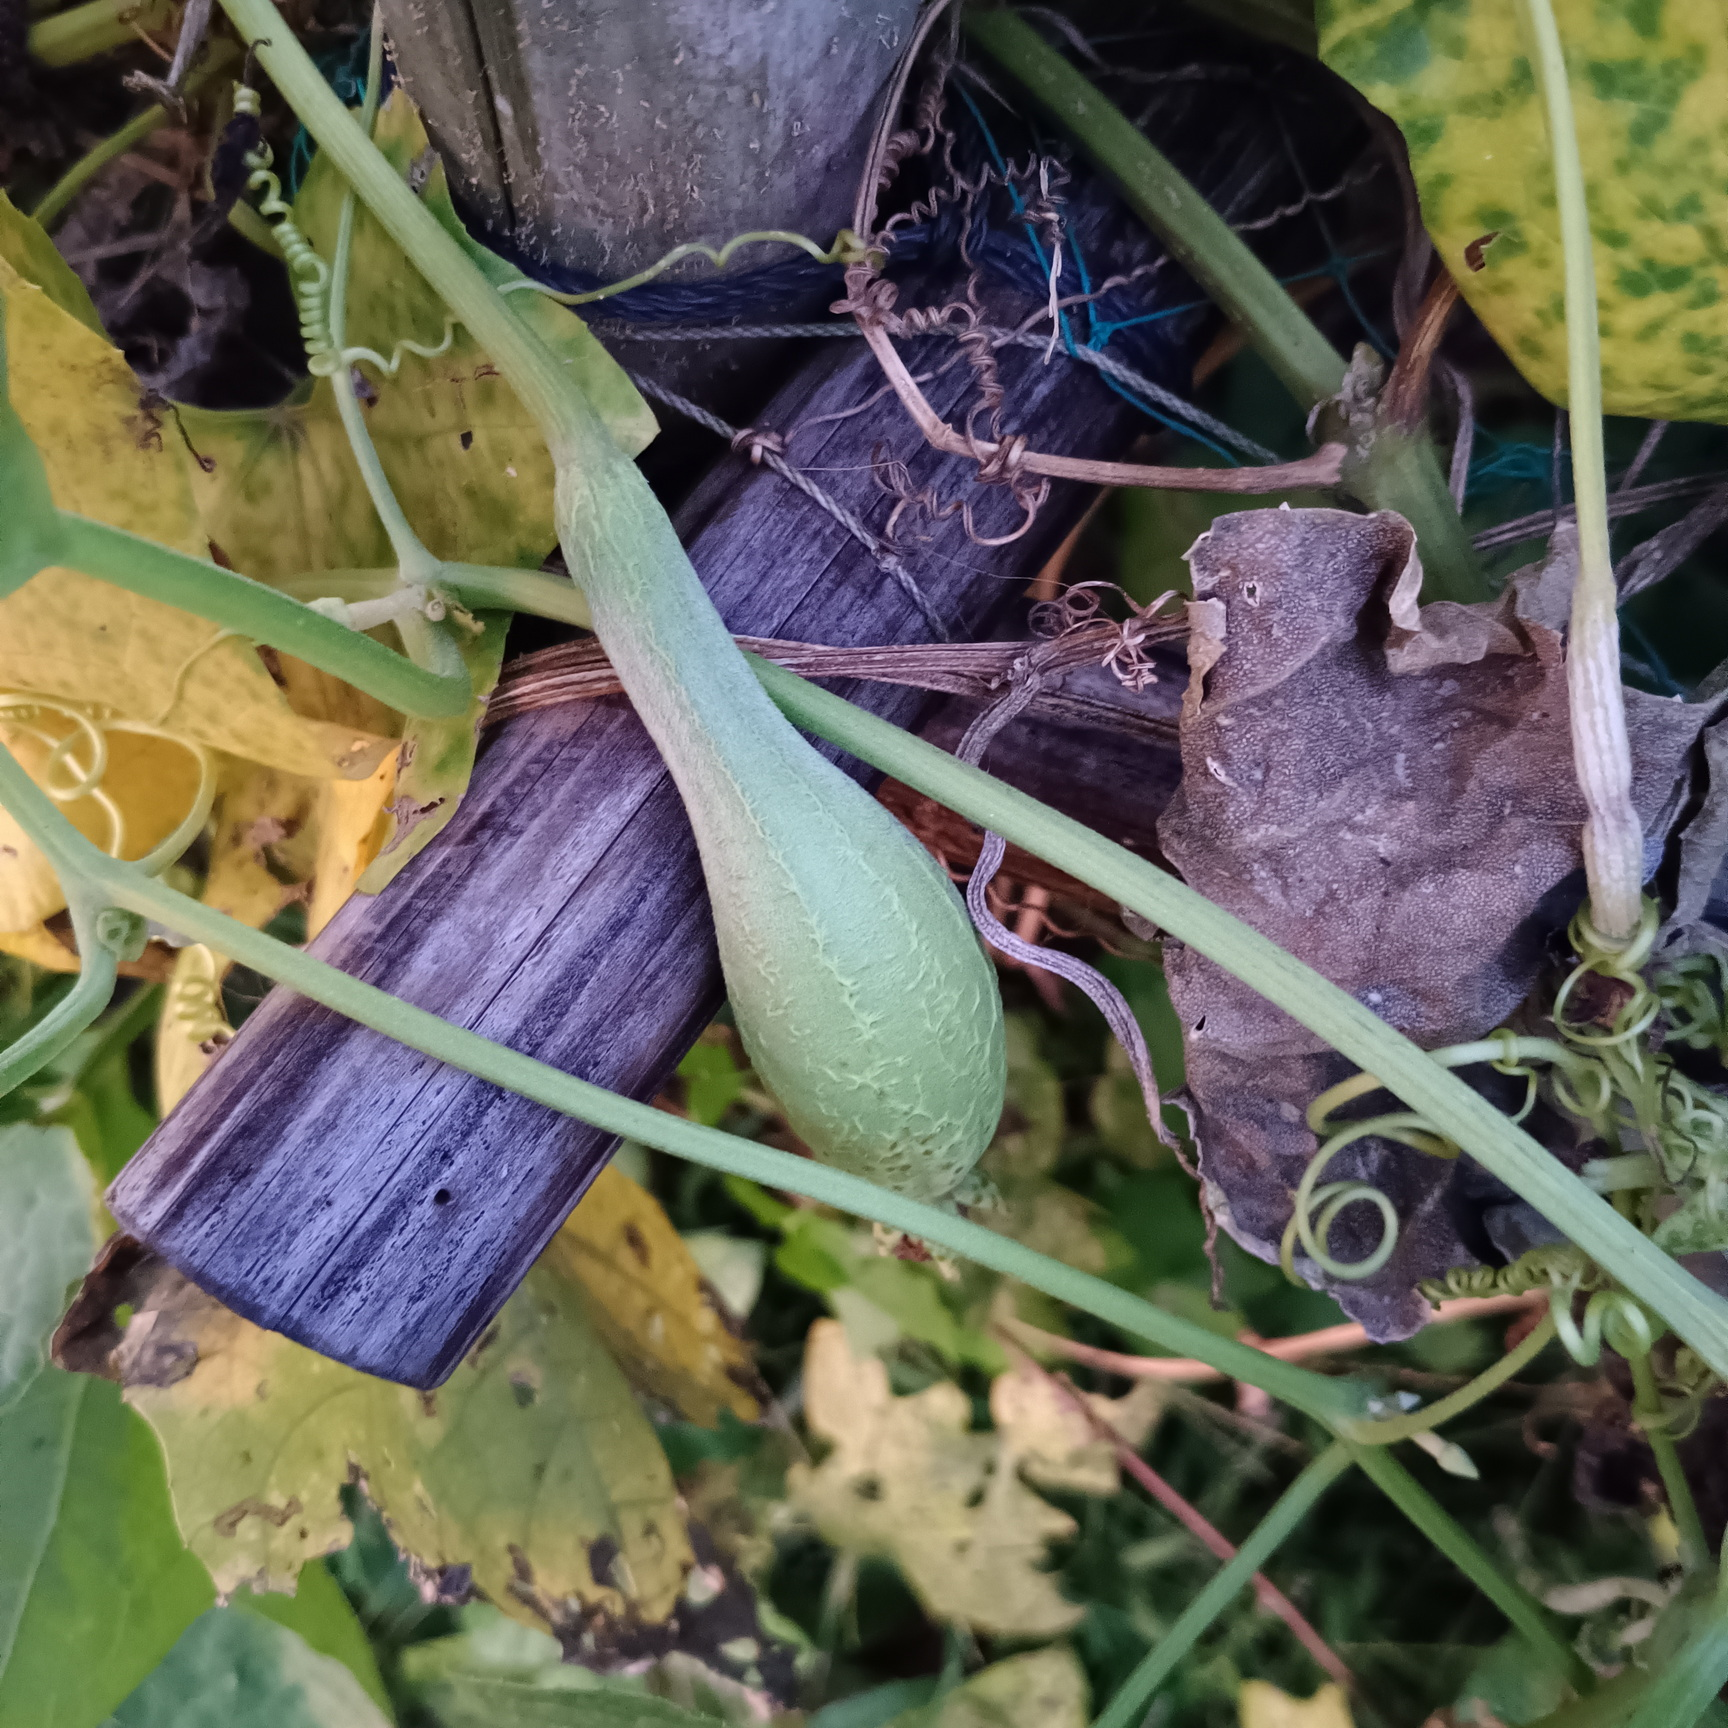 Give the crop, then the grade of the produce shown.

luffa, fresh
